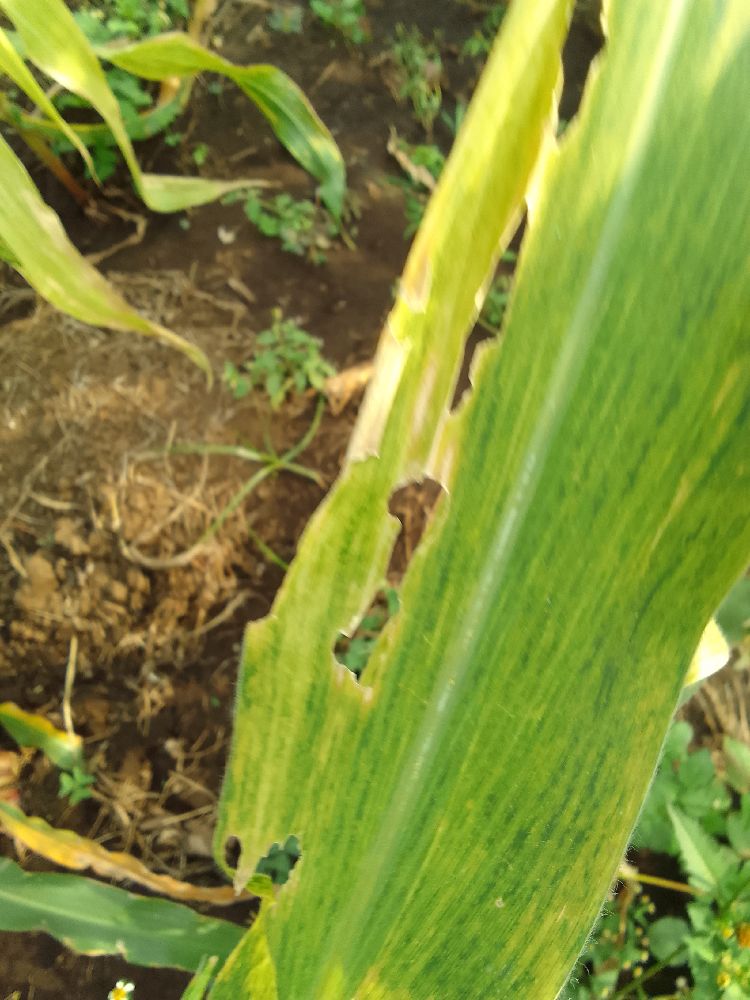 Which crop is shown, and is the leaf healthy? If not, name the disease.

maize, maize lethal necrosis
